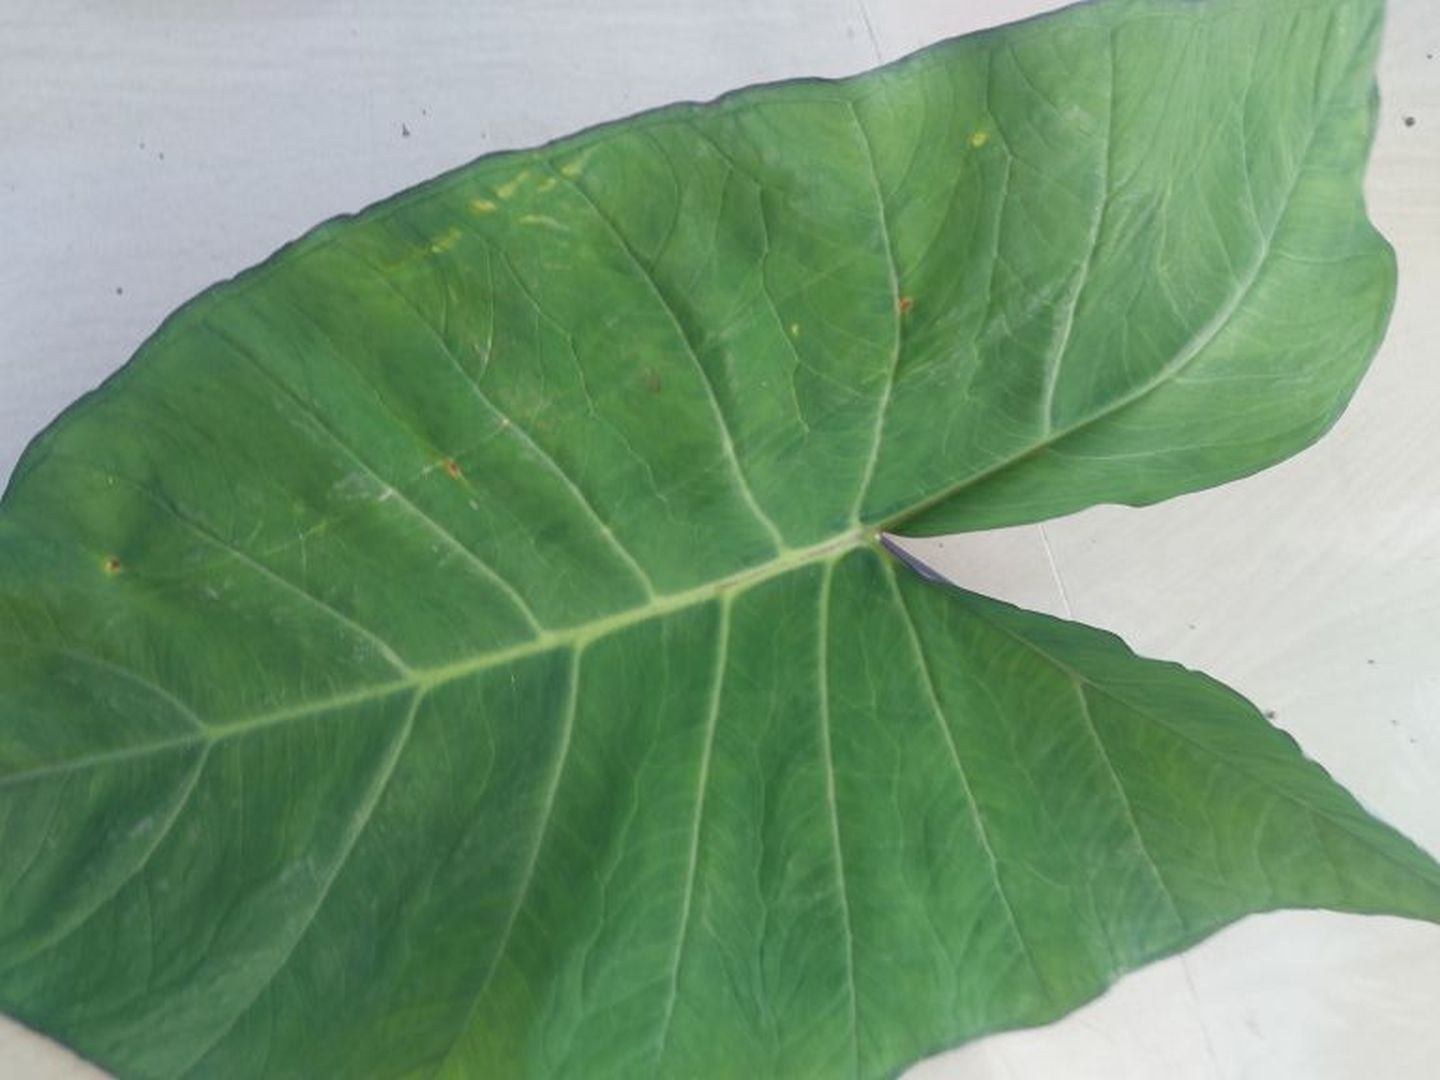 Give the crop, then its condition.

taro, healthy
